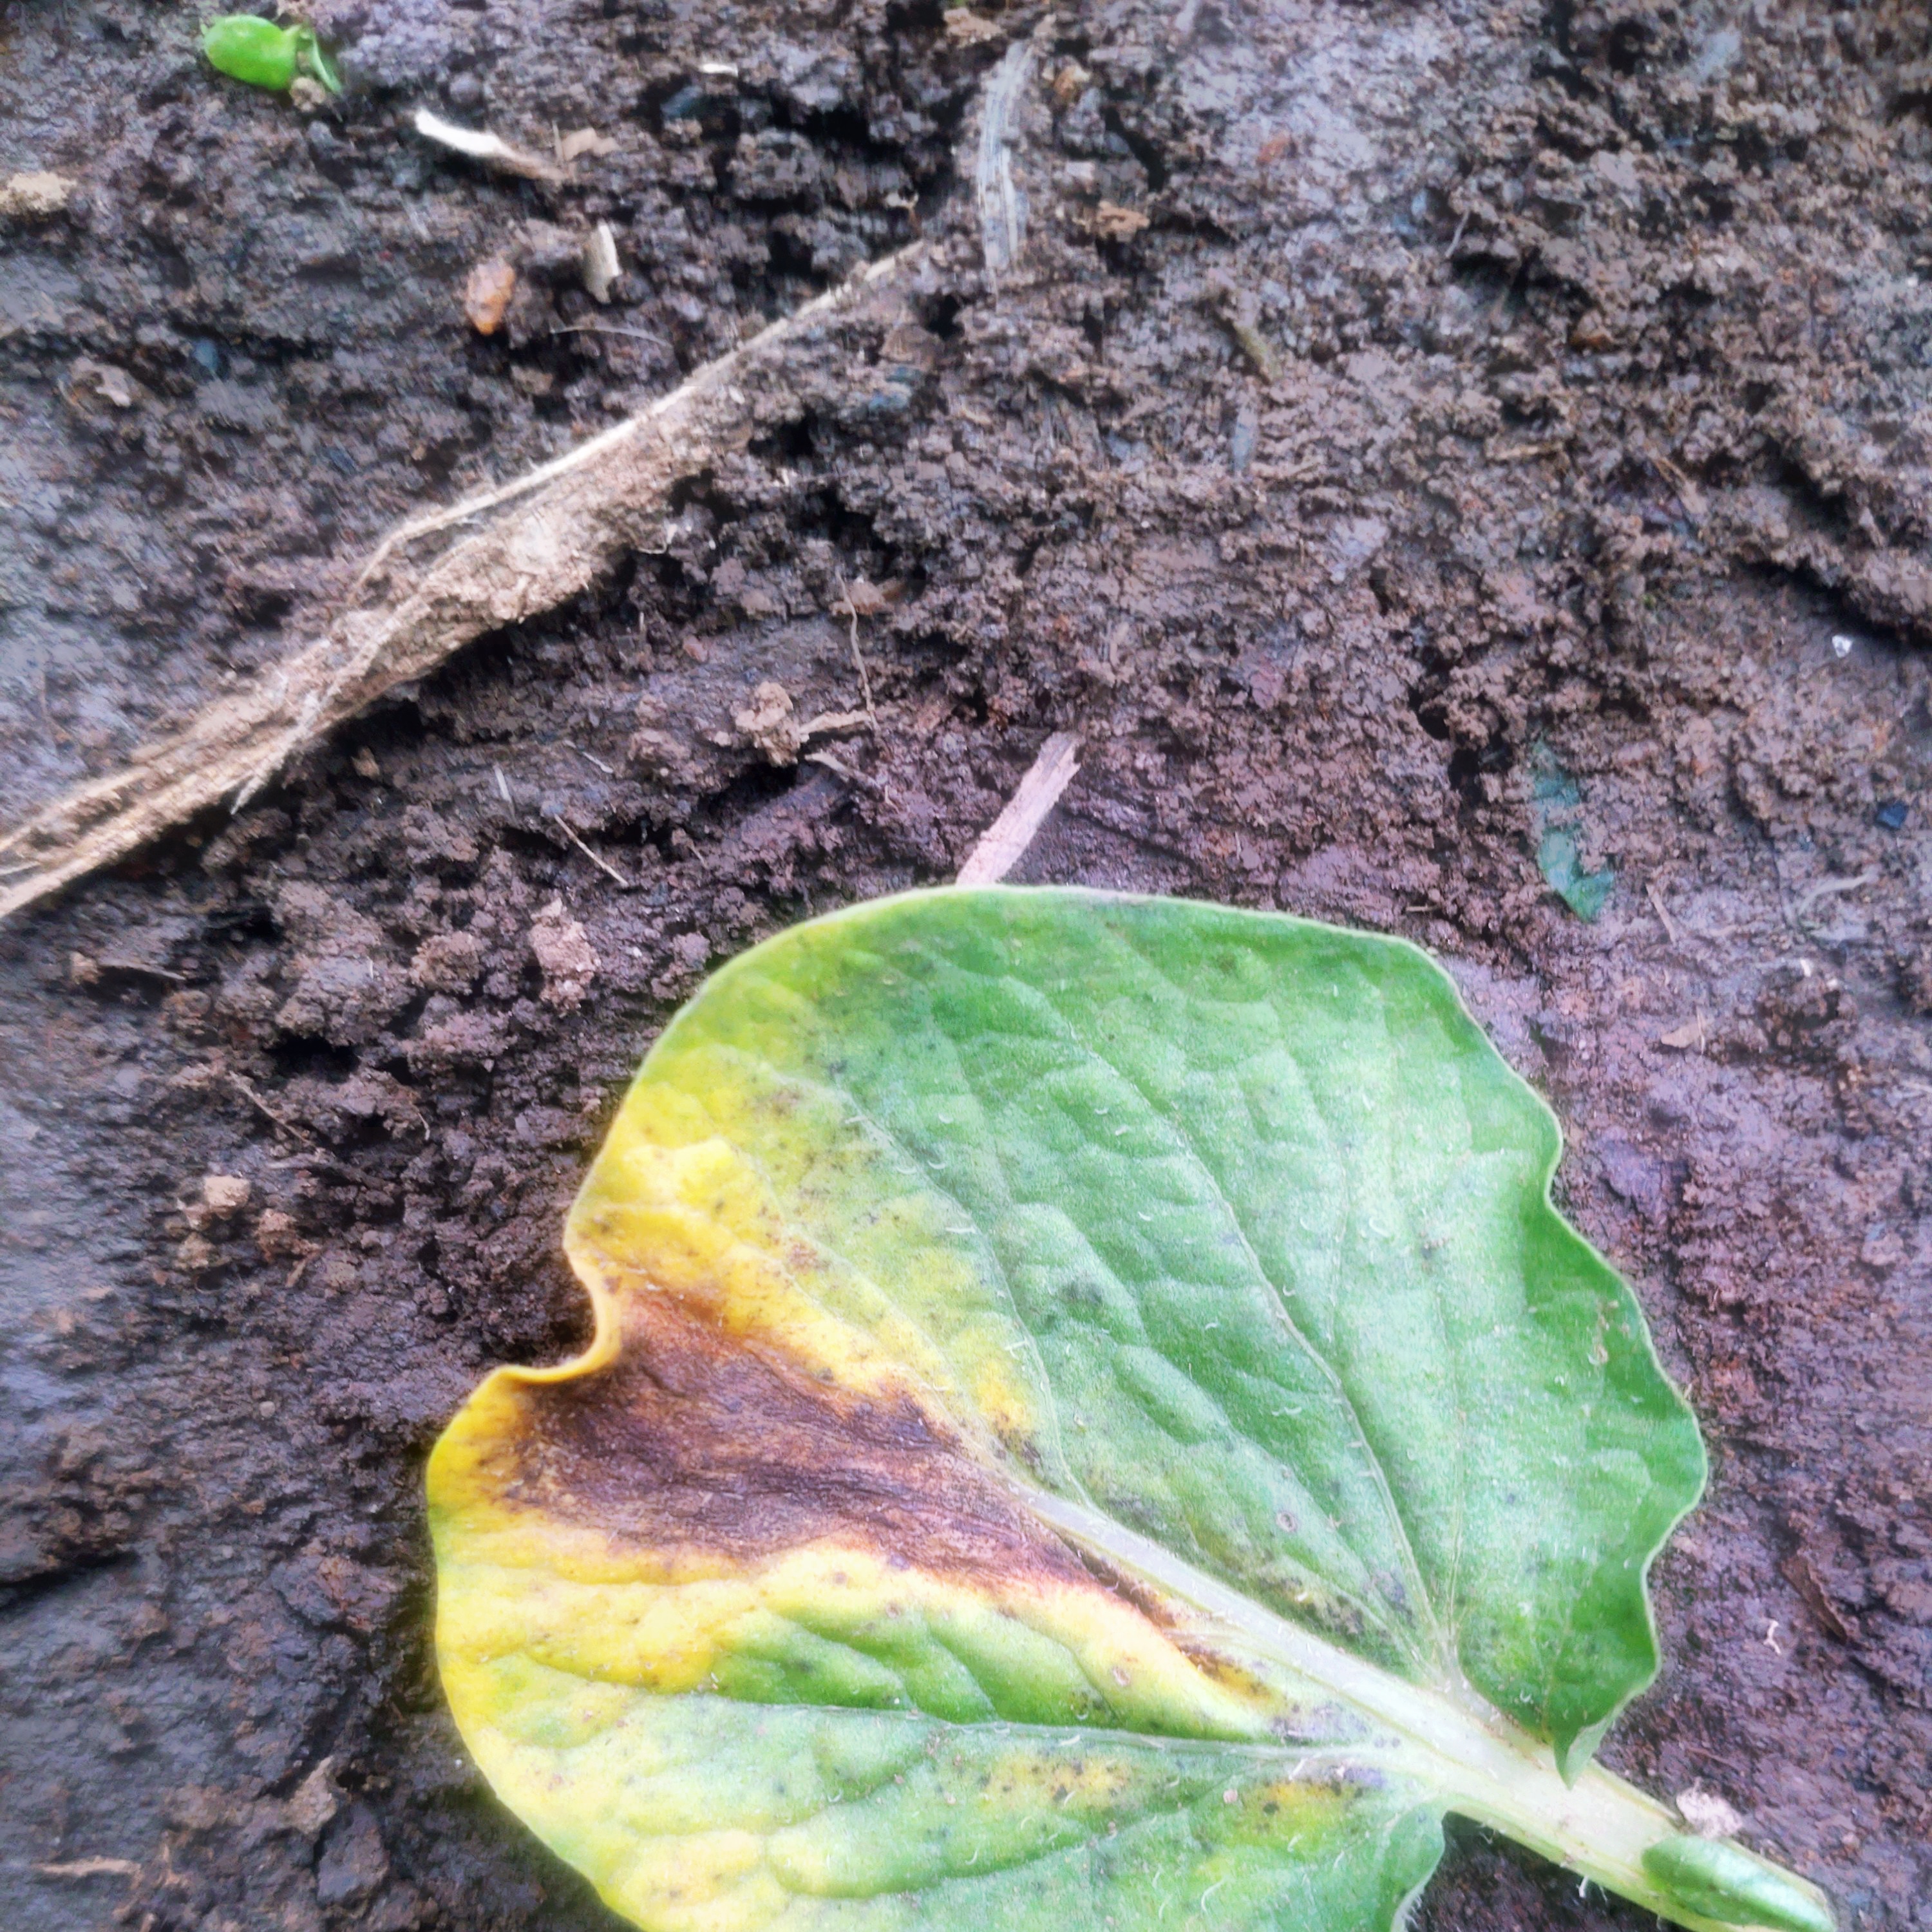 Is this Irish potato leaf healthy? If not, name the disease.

late blight
